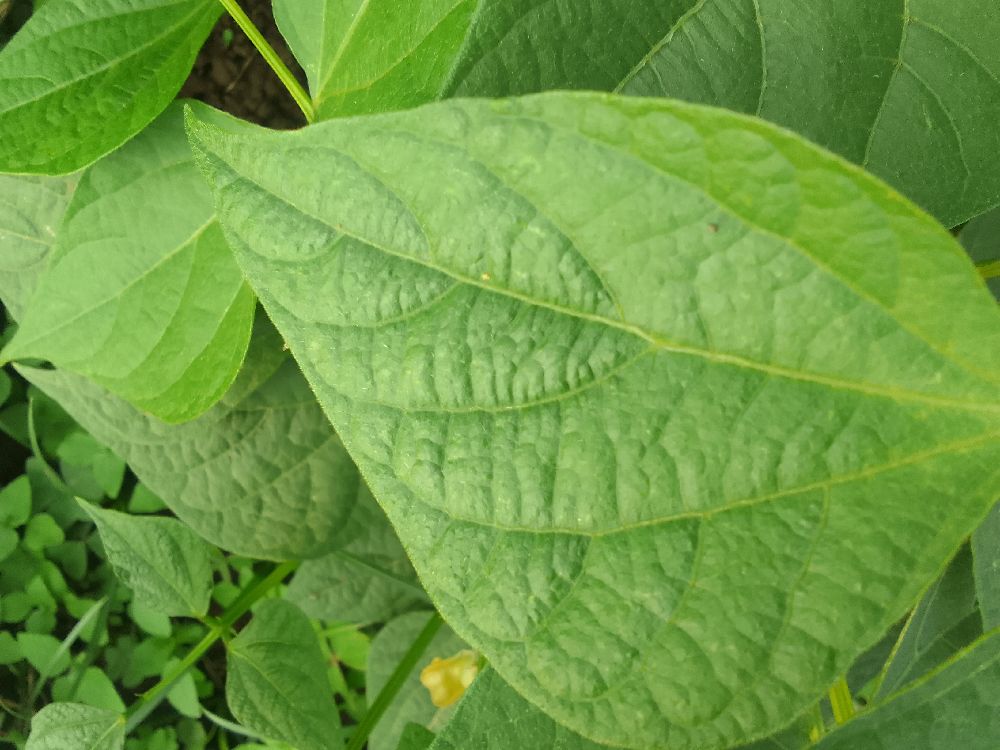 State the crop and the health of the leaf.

common bean, healthy
